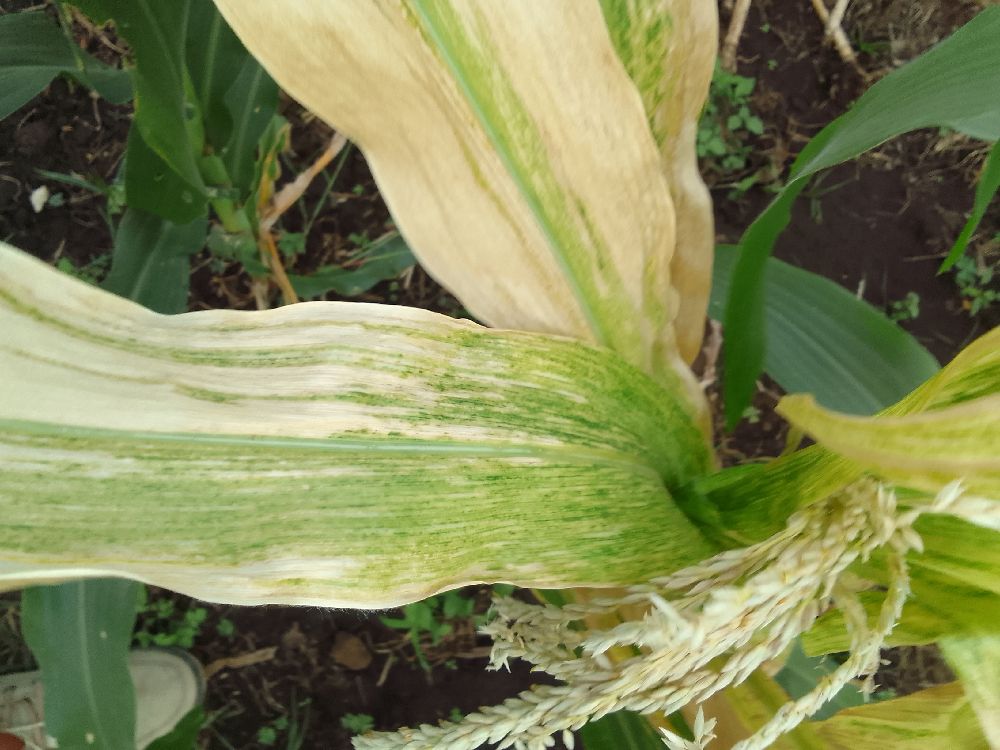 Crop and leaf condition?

maize, maize lethal necrosis
